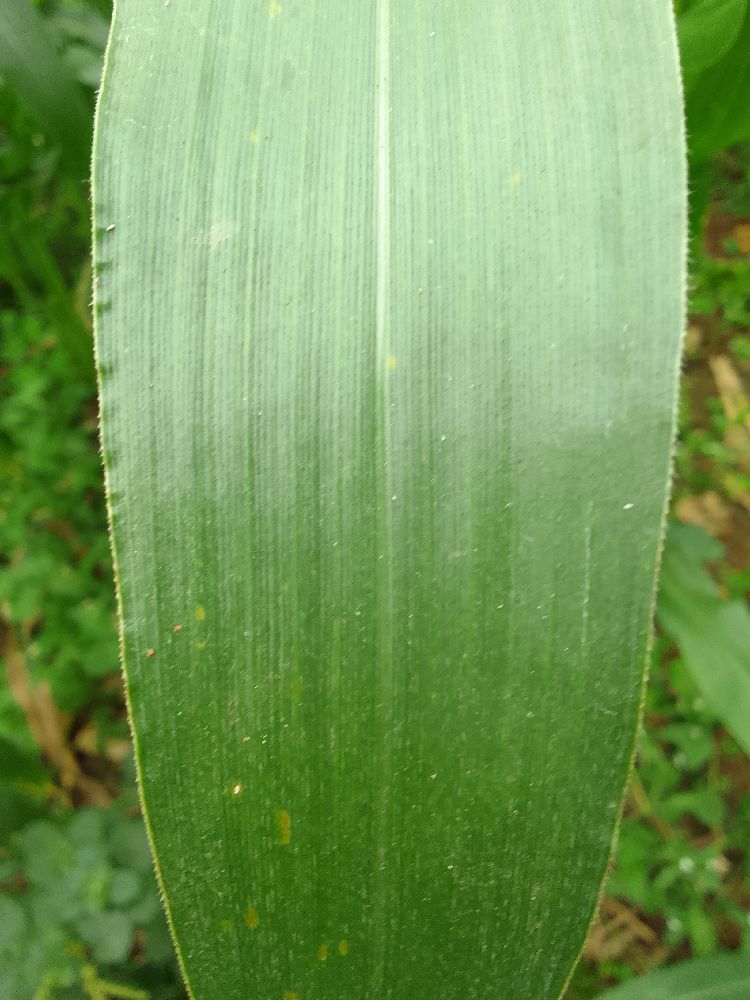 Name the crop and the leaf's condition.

maize, healthy
